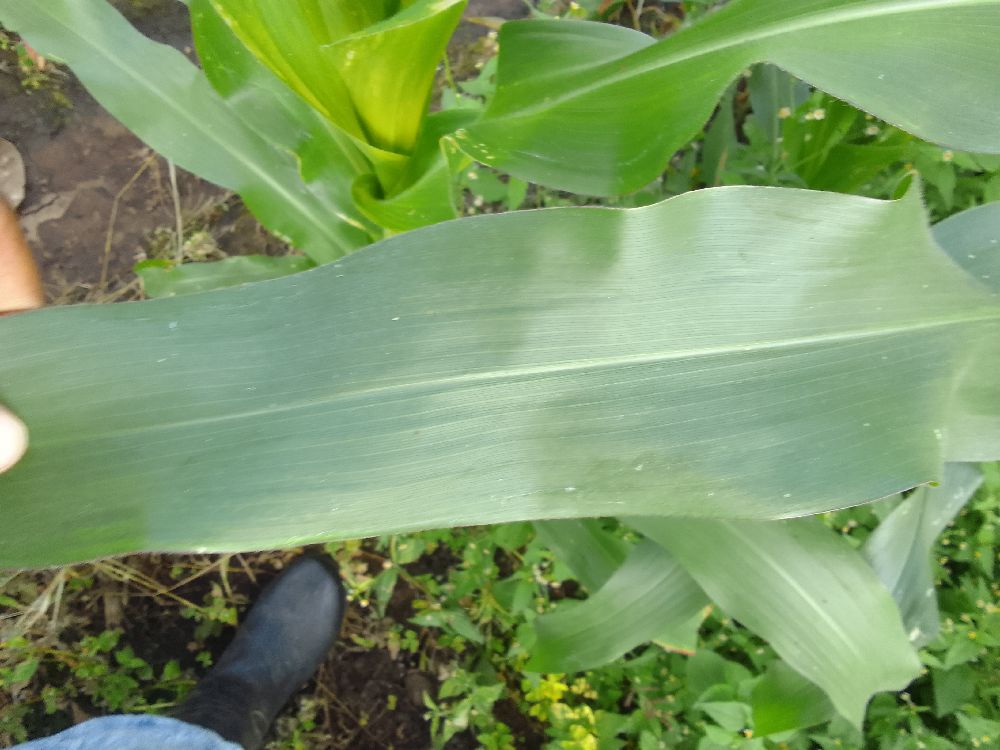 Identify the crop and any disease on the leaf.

maize, healthy
